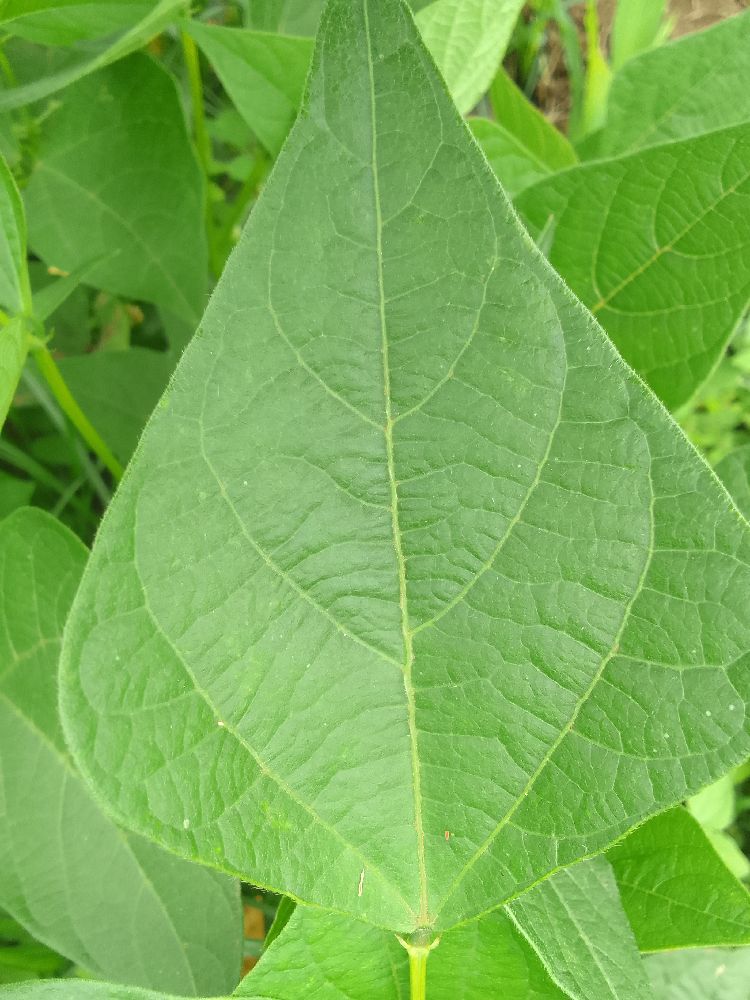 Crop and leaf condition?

common bean, healthy
